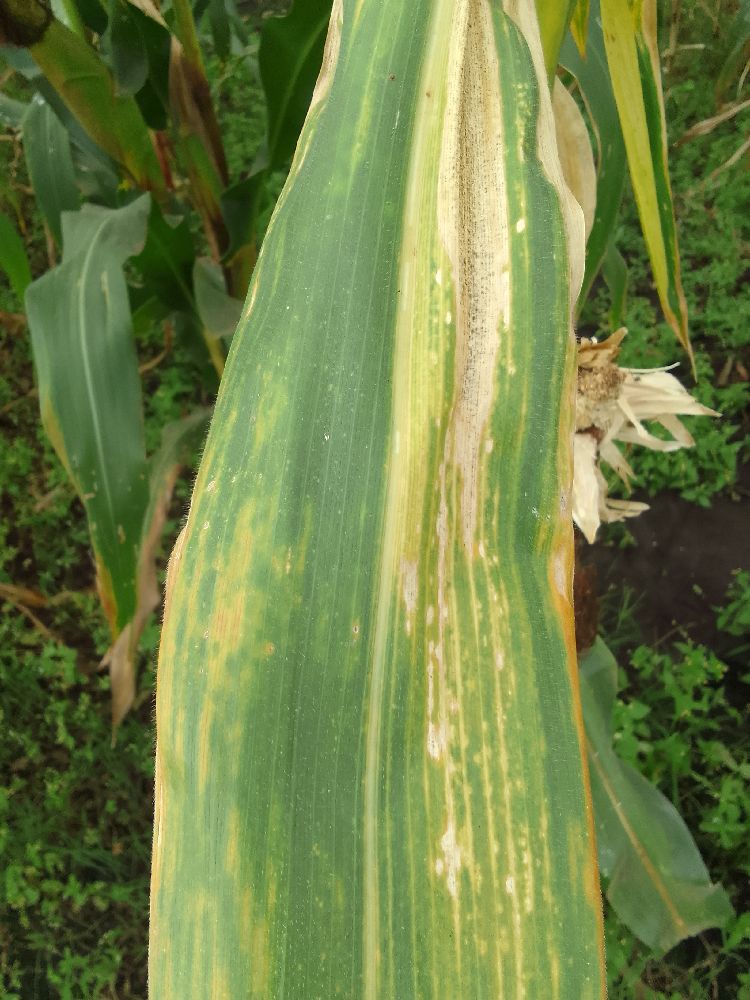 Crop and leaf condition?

maize, maize lethal necrosis
